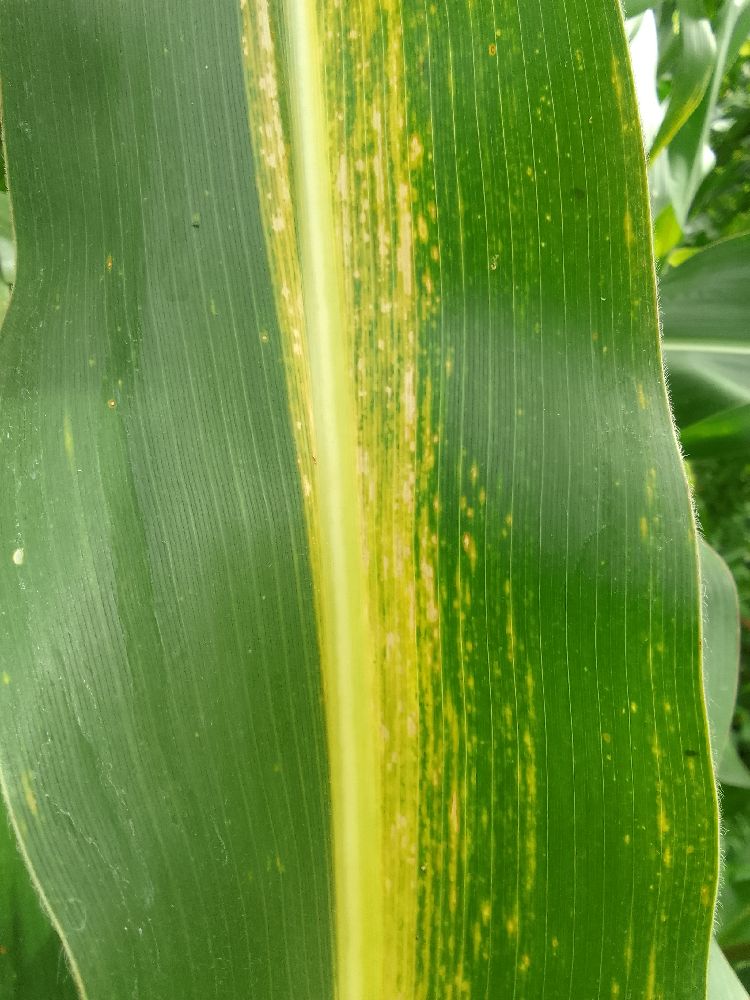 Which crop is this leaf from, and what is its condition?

maize, maize lethal necrosis
